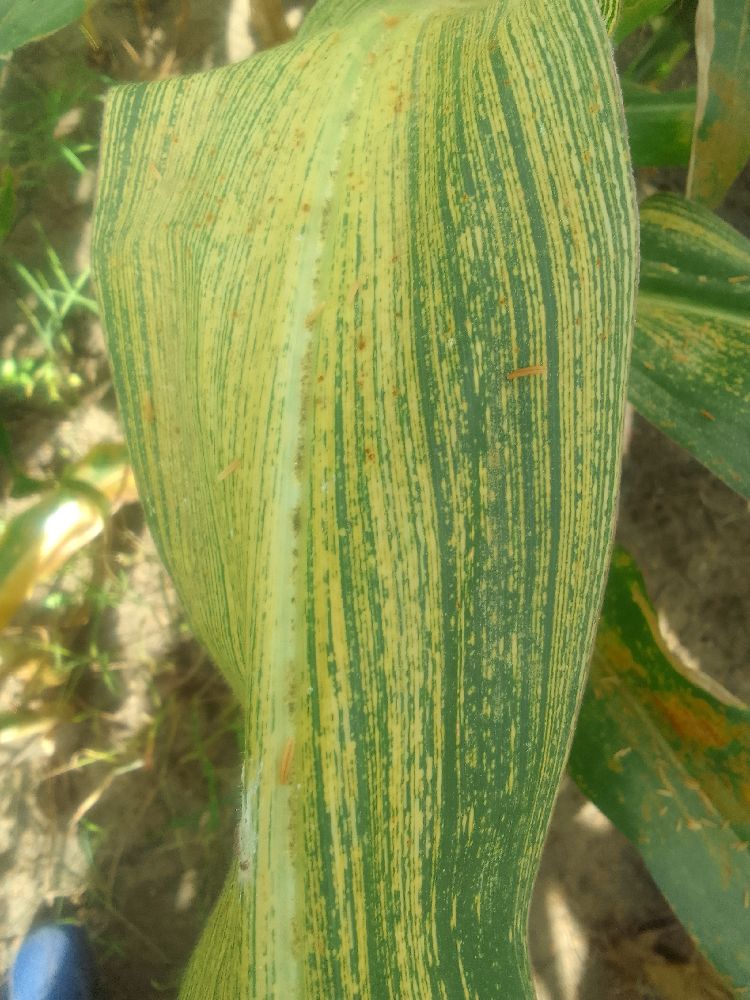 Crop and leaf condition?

maize, maize streak virus
